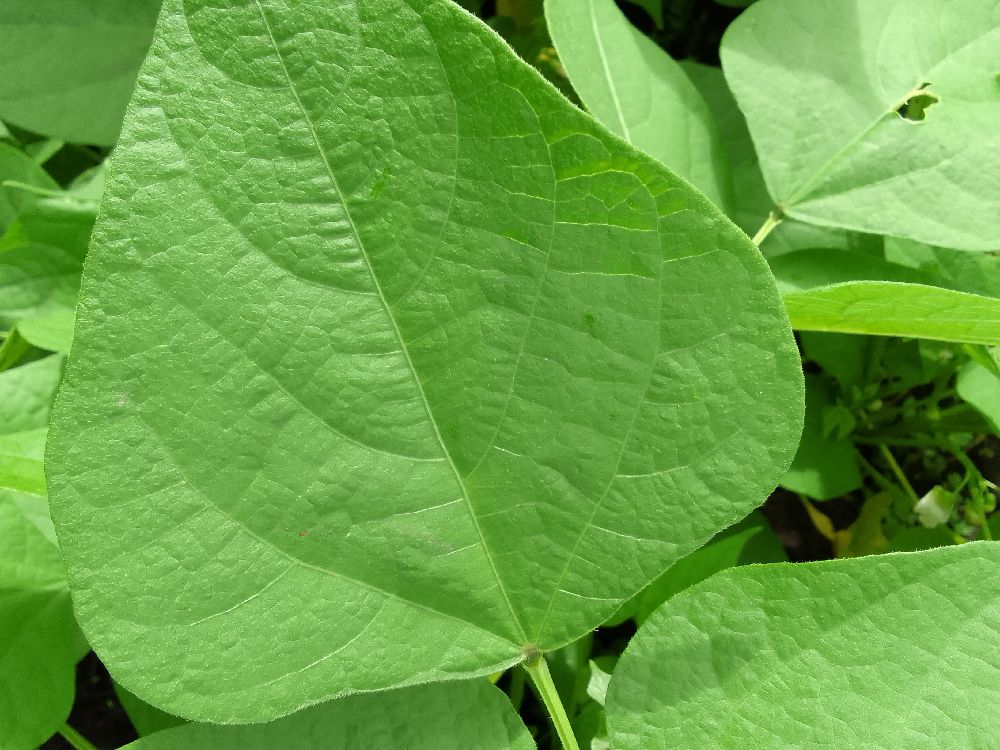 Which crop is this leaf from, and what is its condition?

common bean, healthy
